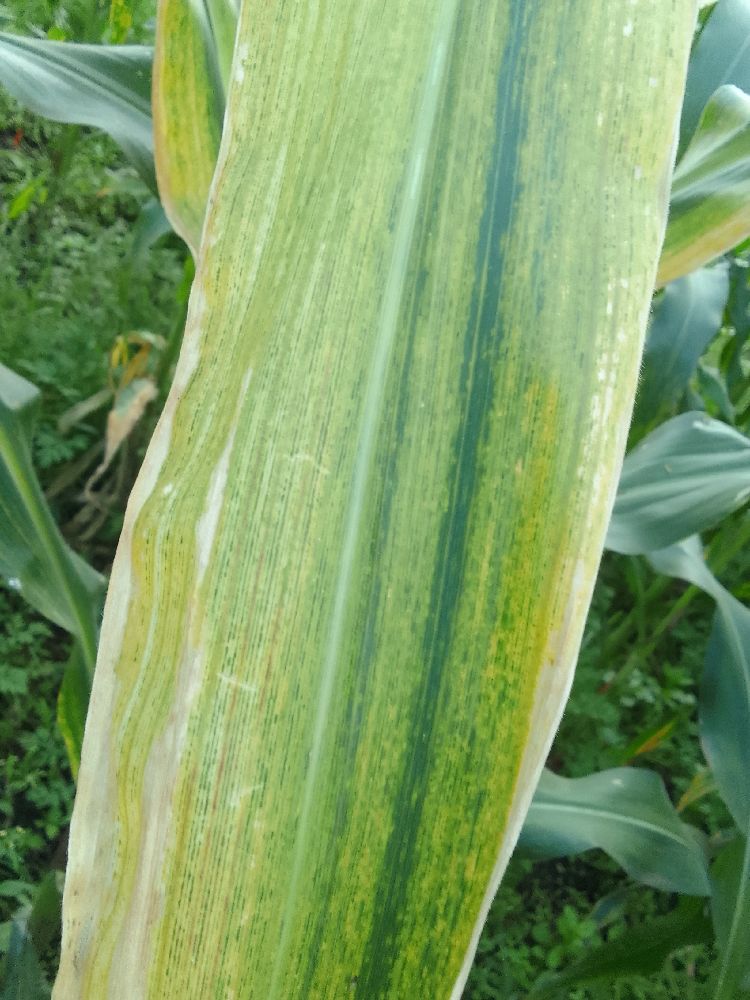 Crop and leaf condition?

maize, maize lethal necrosis
